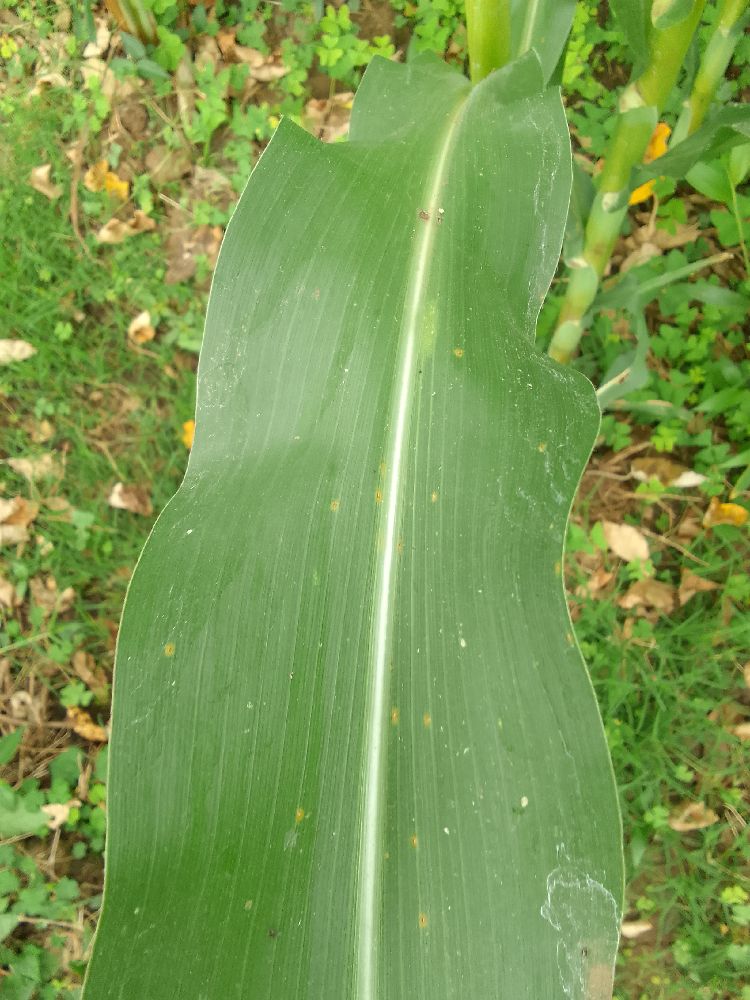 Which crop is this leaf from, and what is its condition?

maize, healthy
